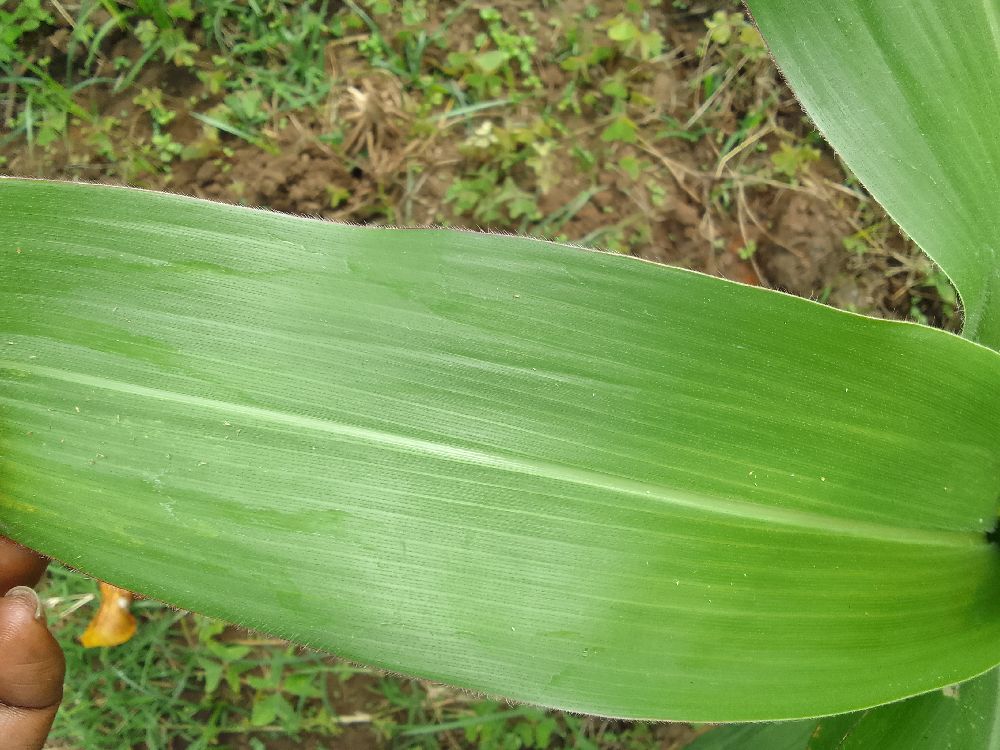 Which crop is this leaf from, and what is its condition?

maize, healthy
